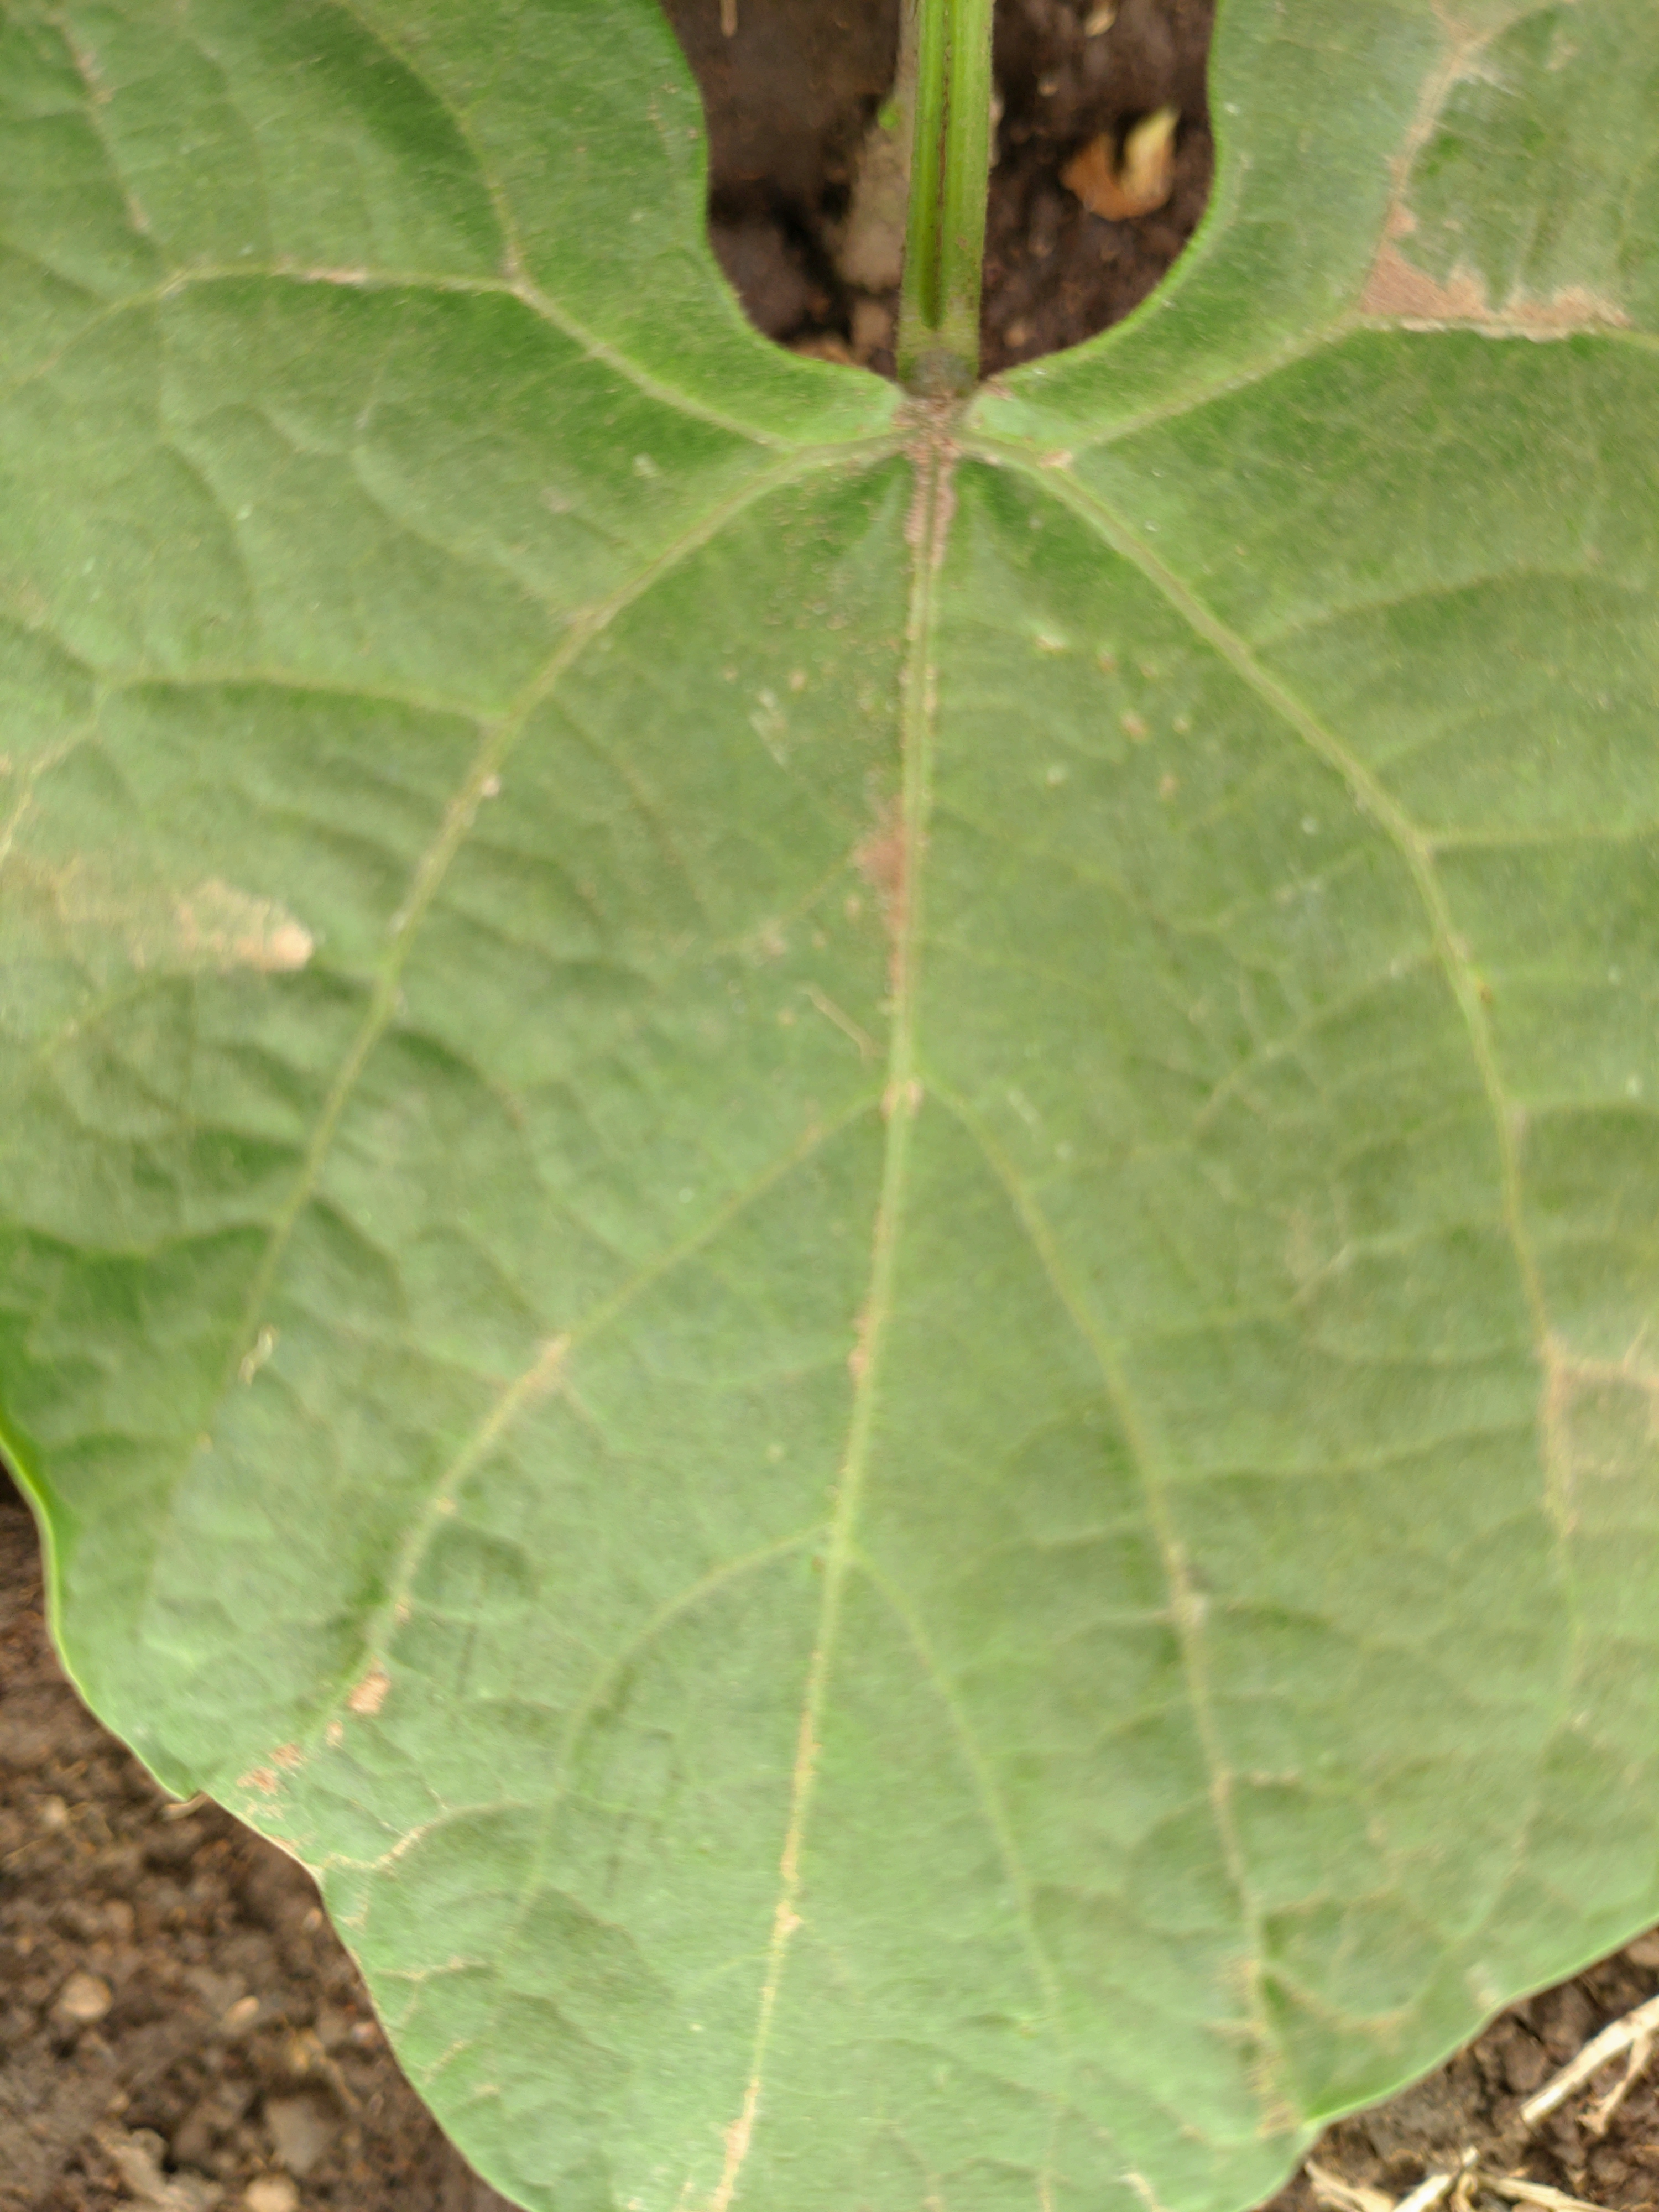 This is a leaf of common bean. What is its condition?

healthy
